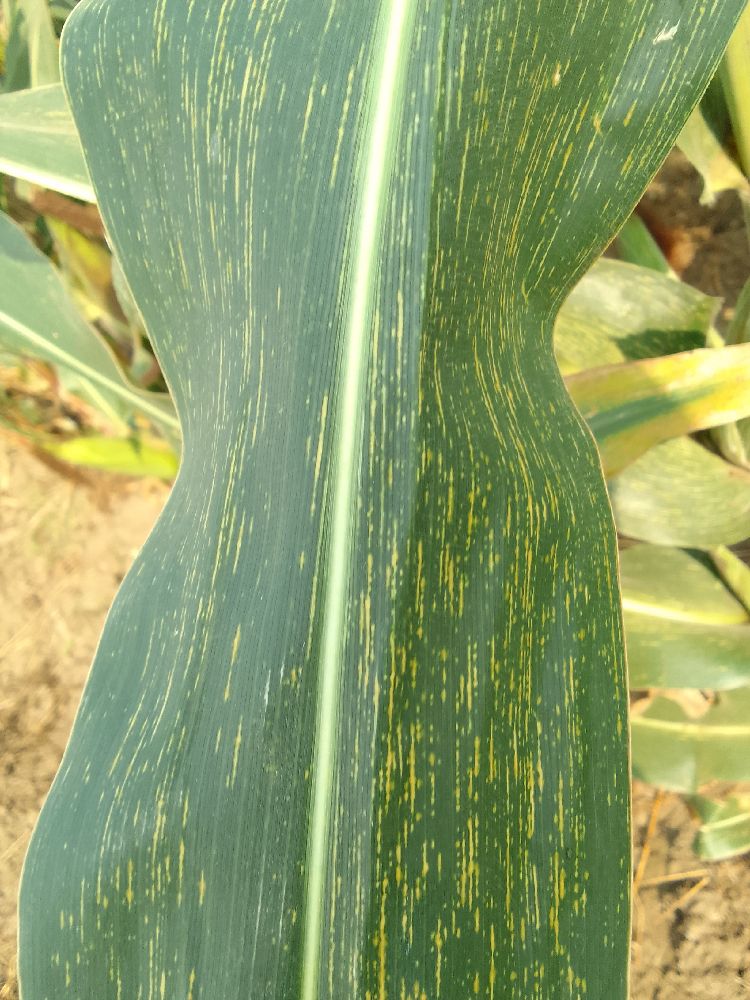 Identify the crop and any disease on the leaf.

maize, maize streak virus
